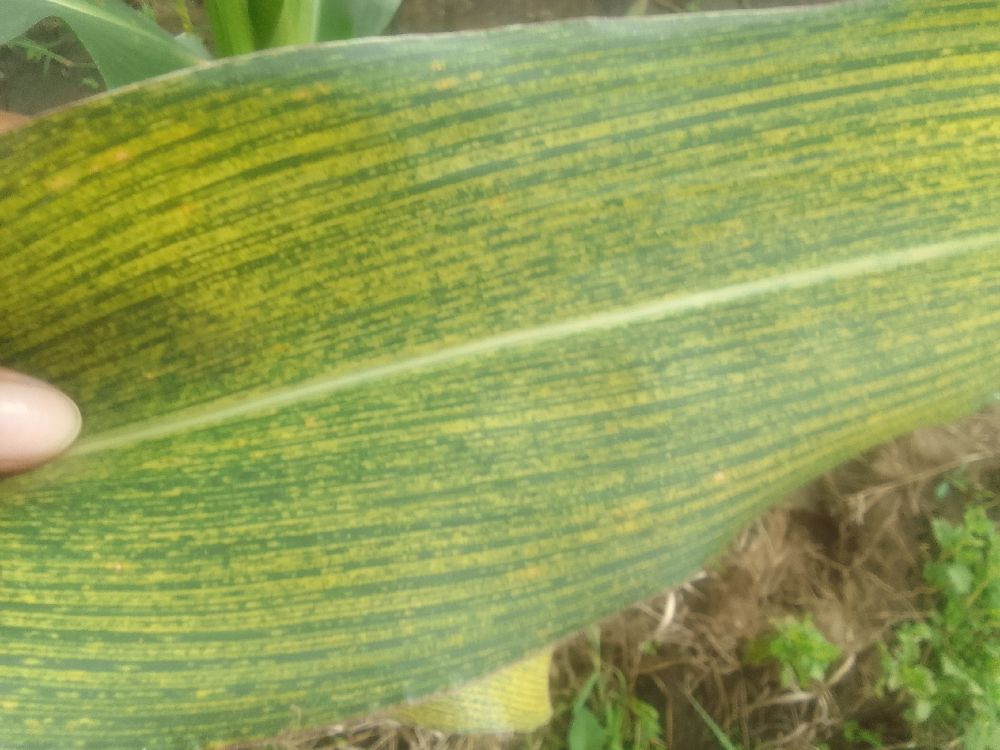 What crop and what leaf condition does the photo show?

maize, maize streak virus
